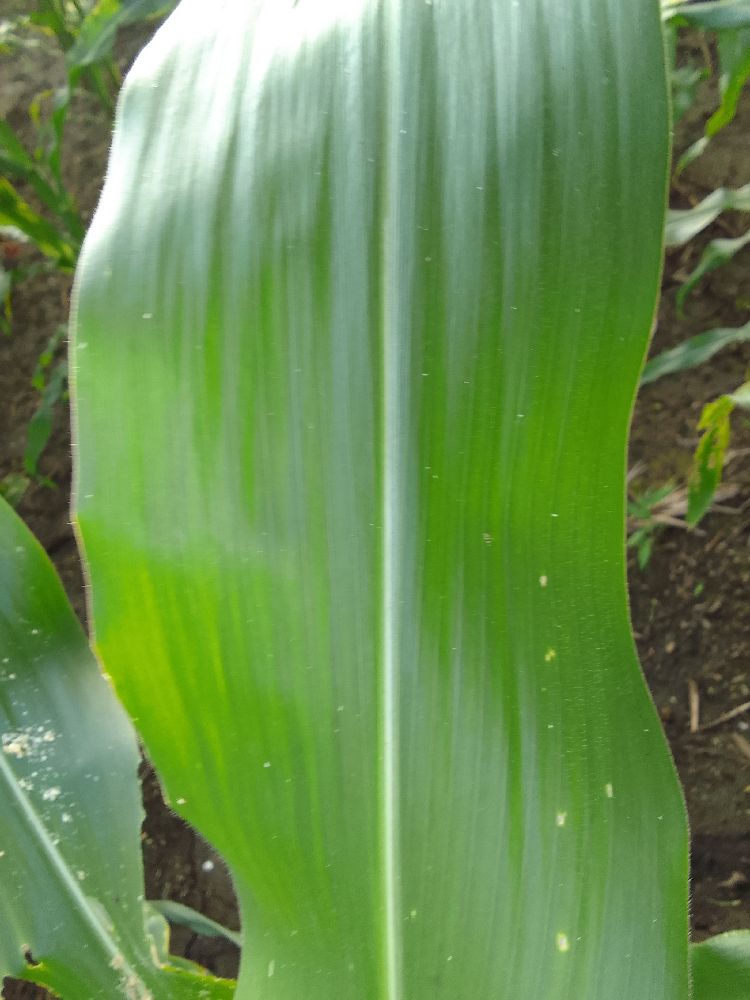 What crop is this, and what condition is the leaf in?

maize, healthy
